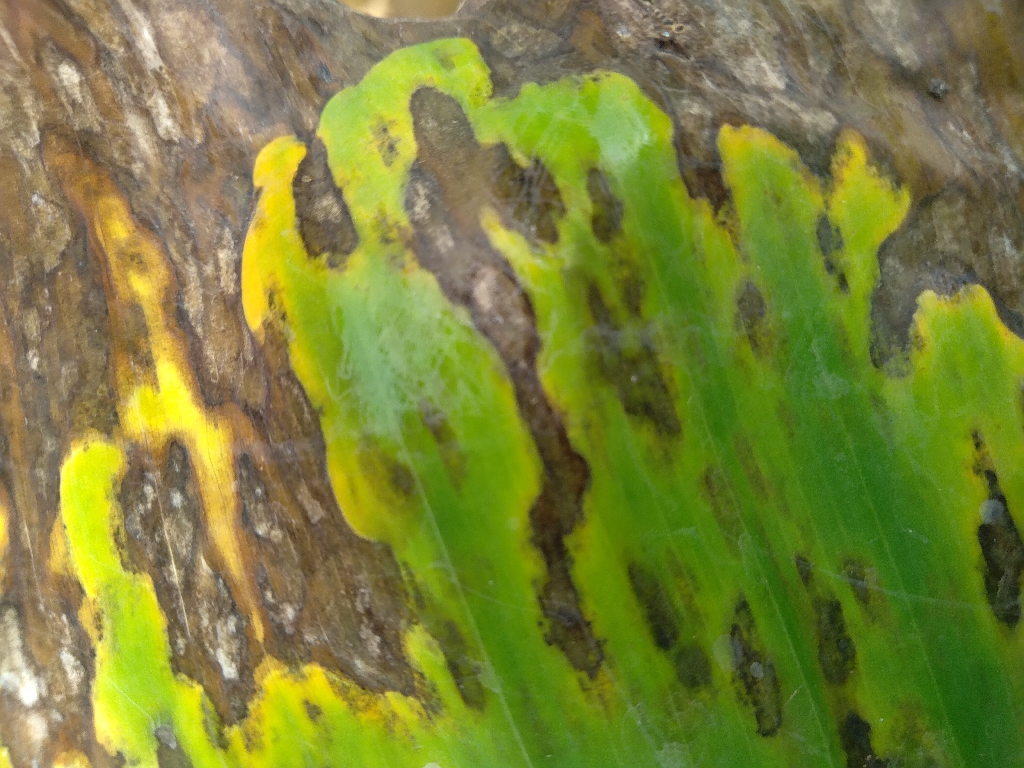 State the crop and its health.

banana, black sigatoka
